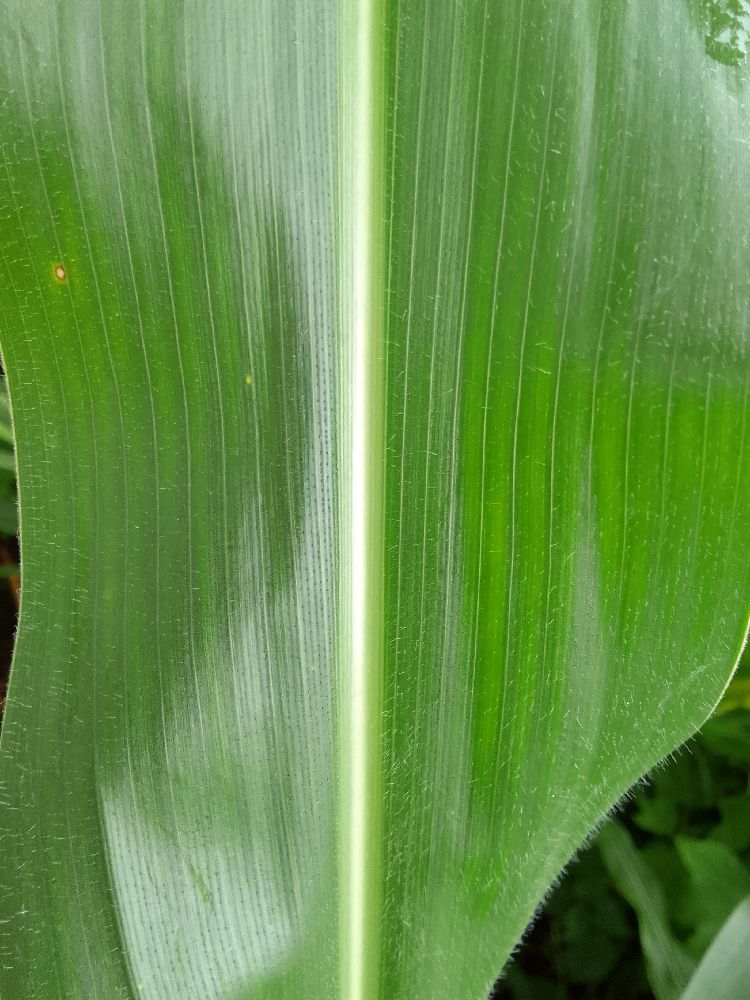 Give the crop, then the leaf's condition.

maize, healthy
